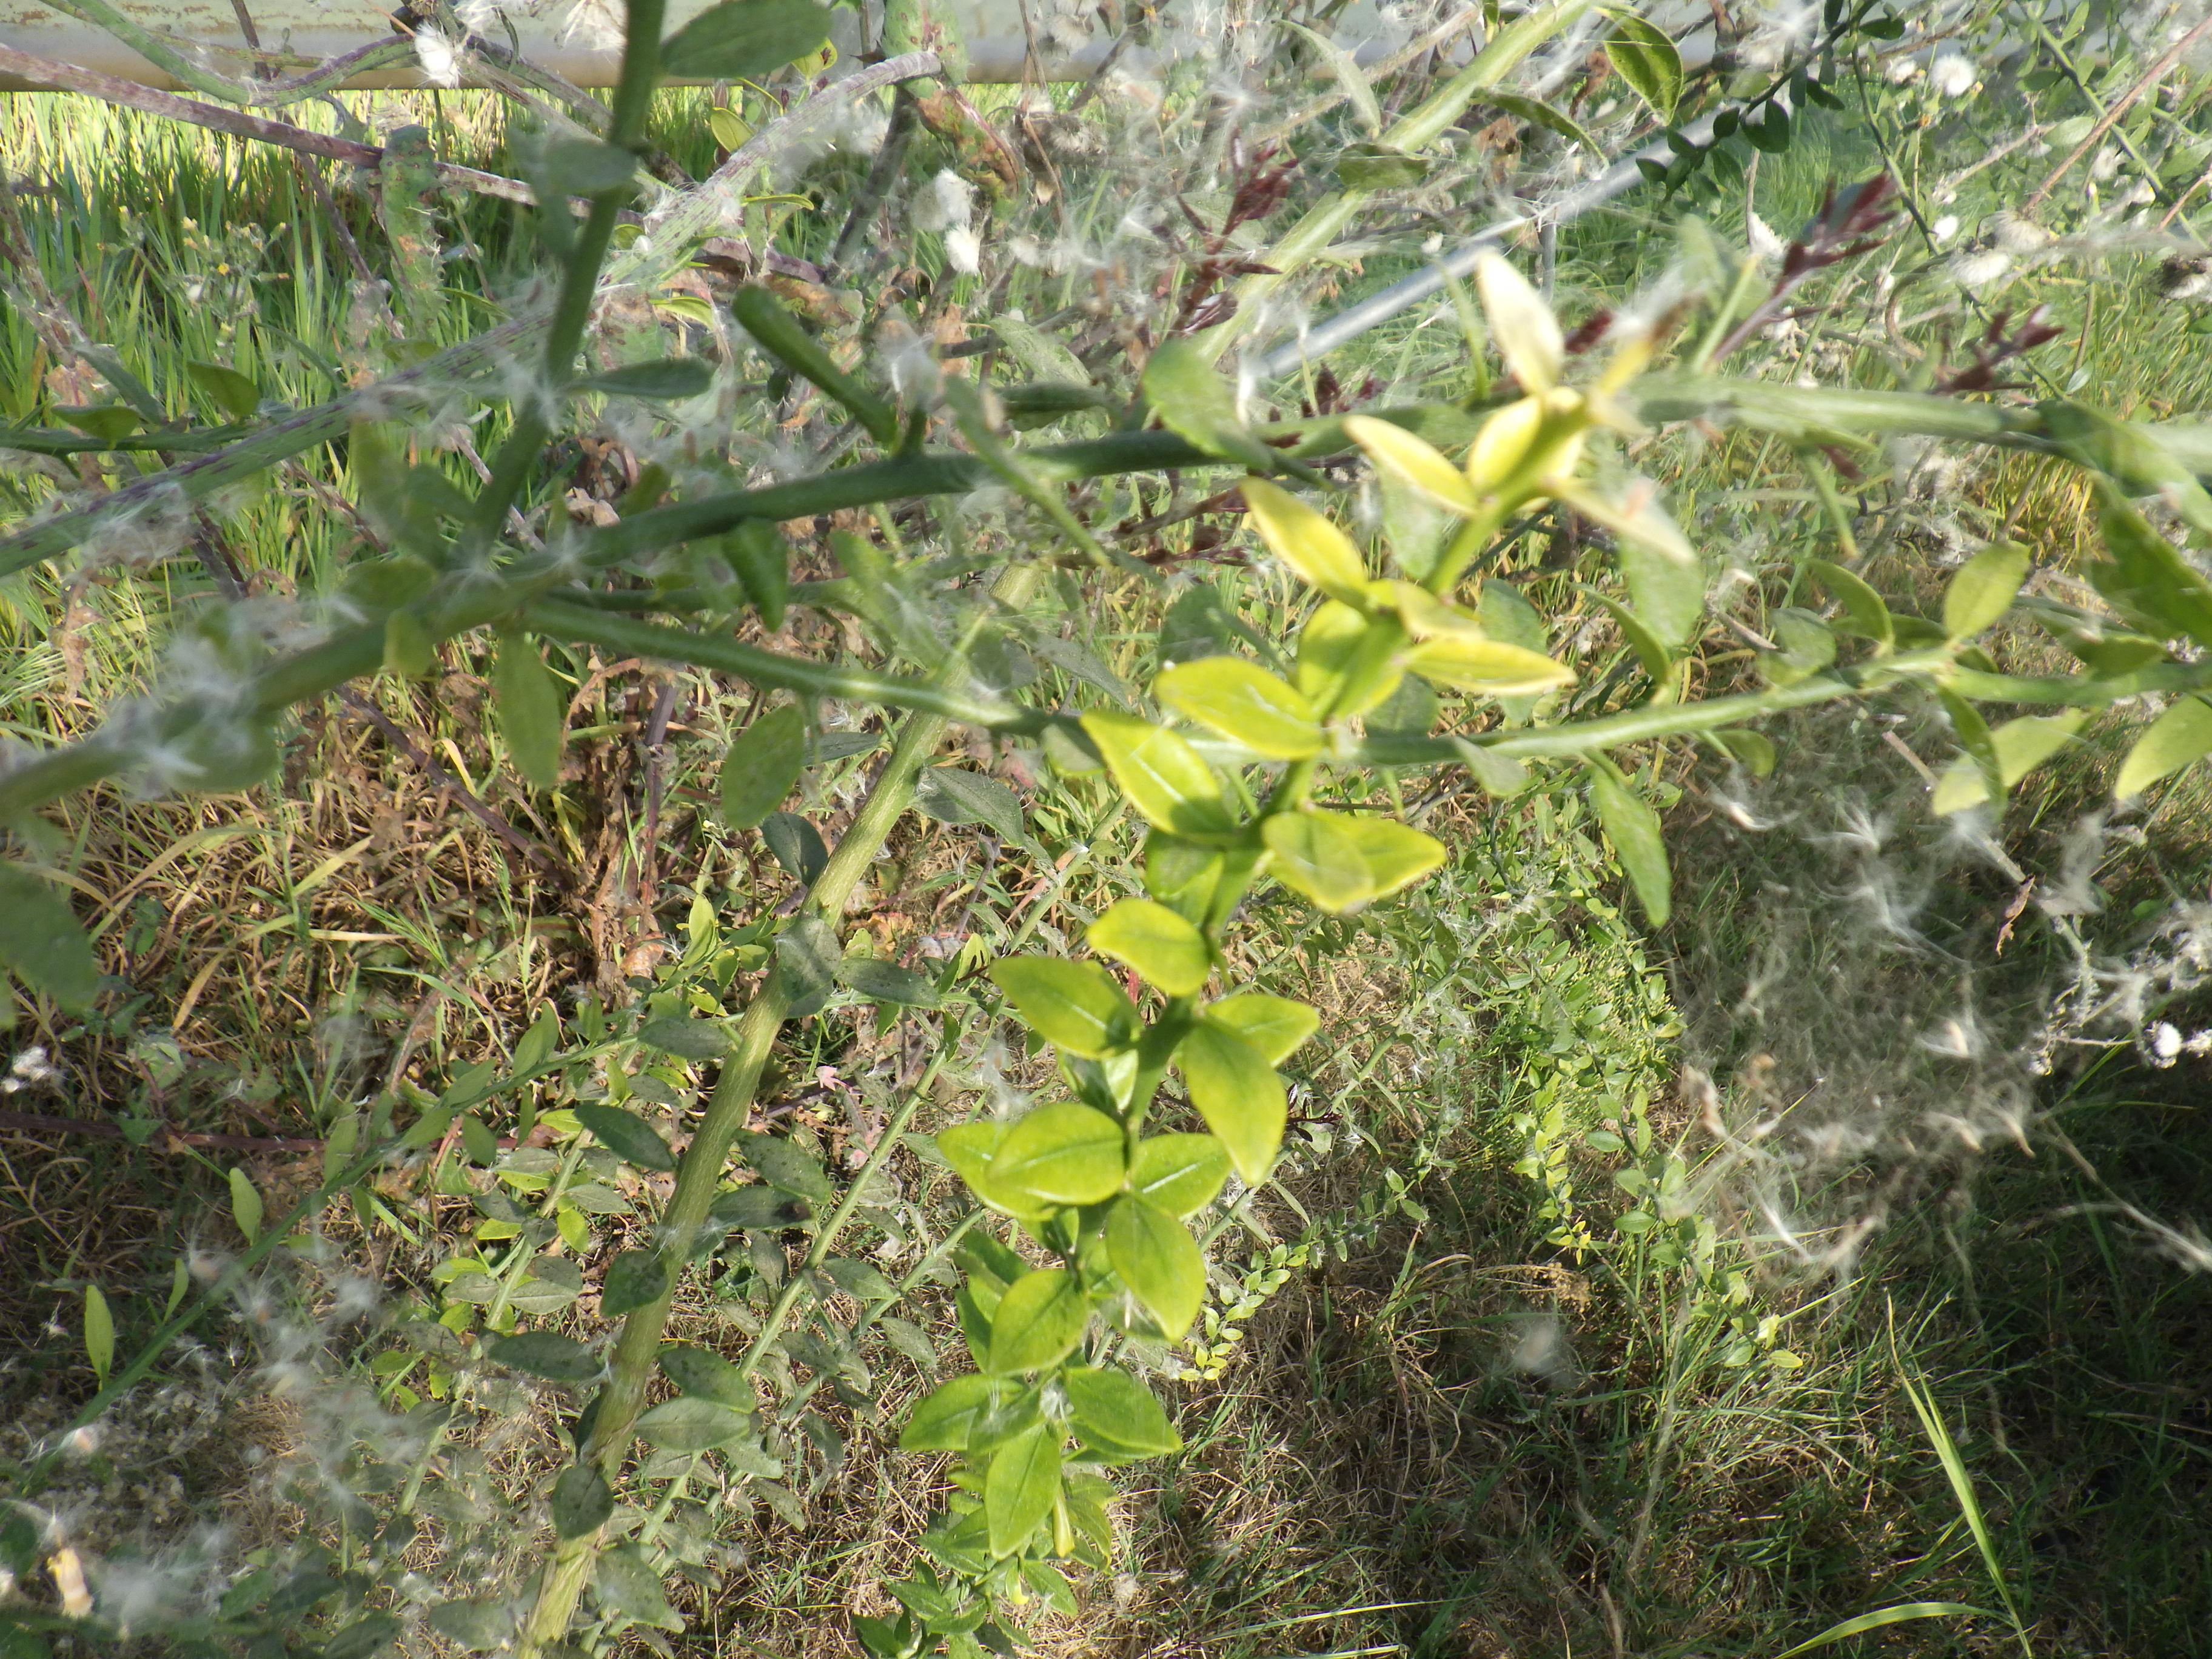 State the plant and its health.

citrus, chlorosis
